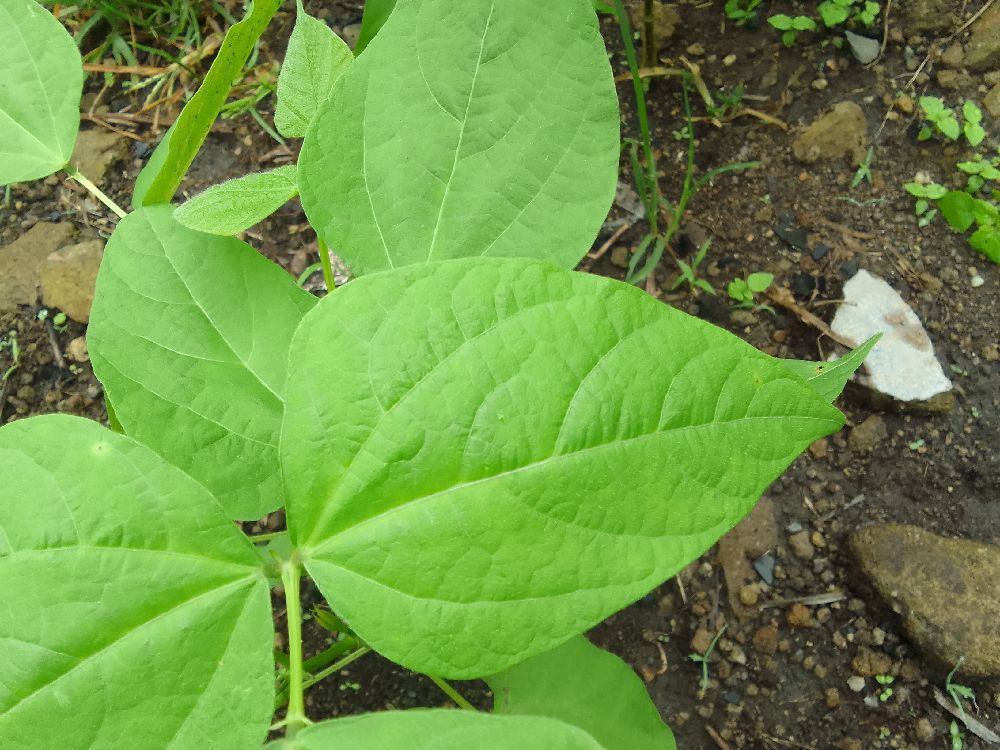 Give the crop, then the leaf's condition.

common bean, healthy
